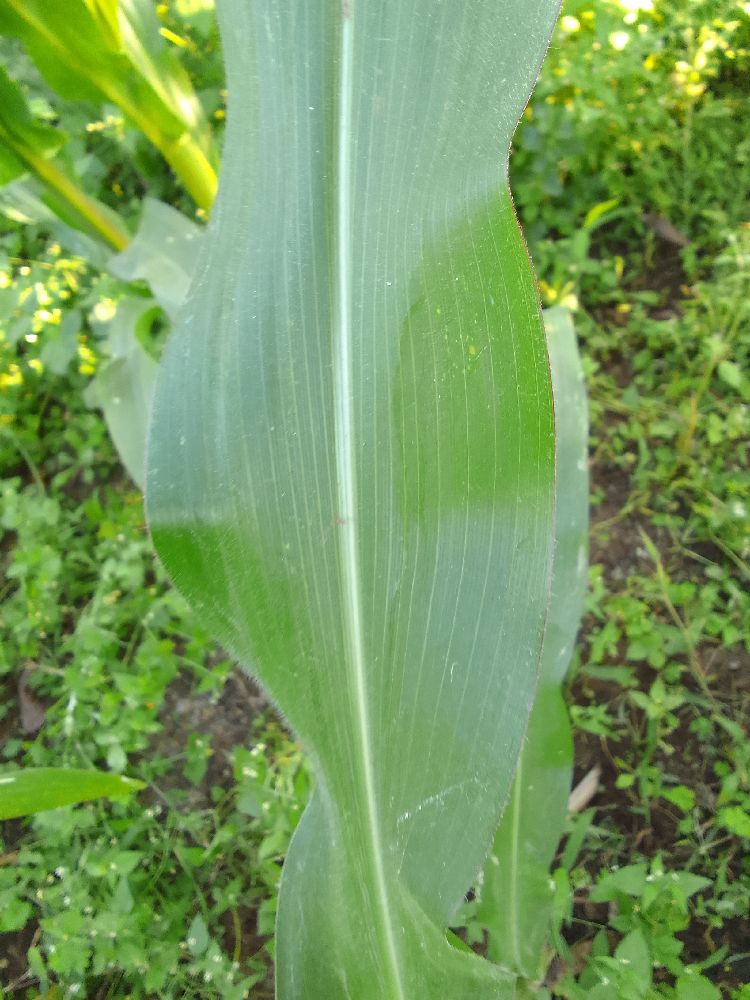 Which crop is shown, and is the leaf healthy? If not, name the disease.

maize, healthy
